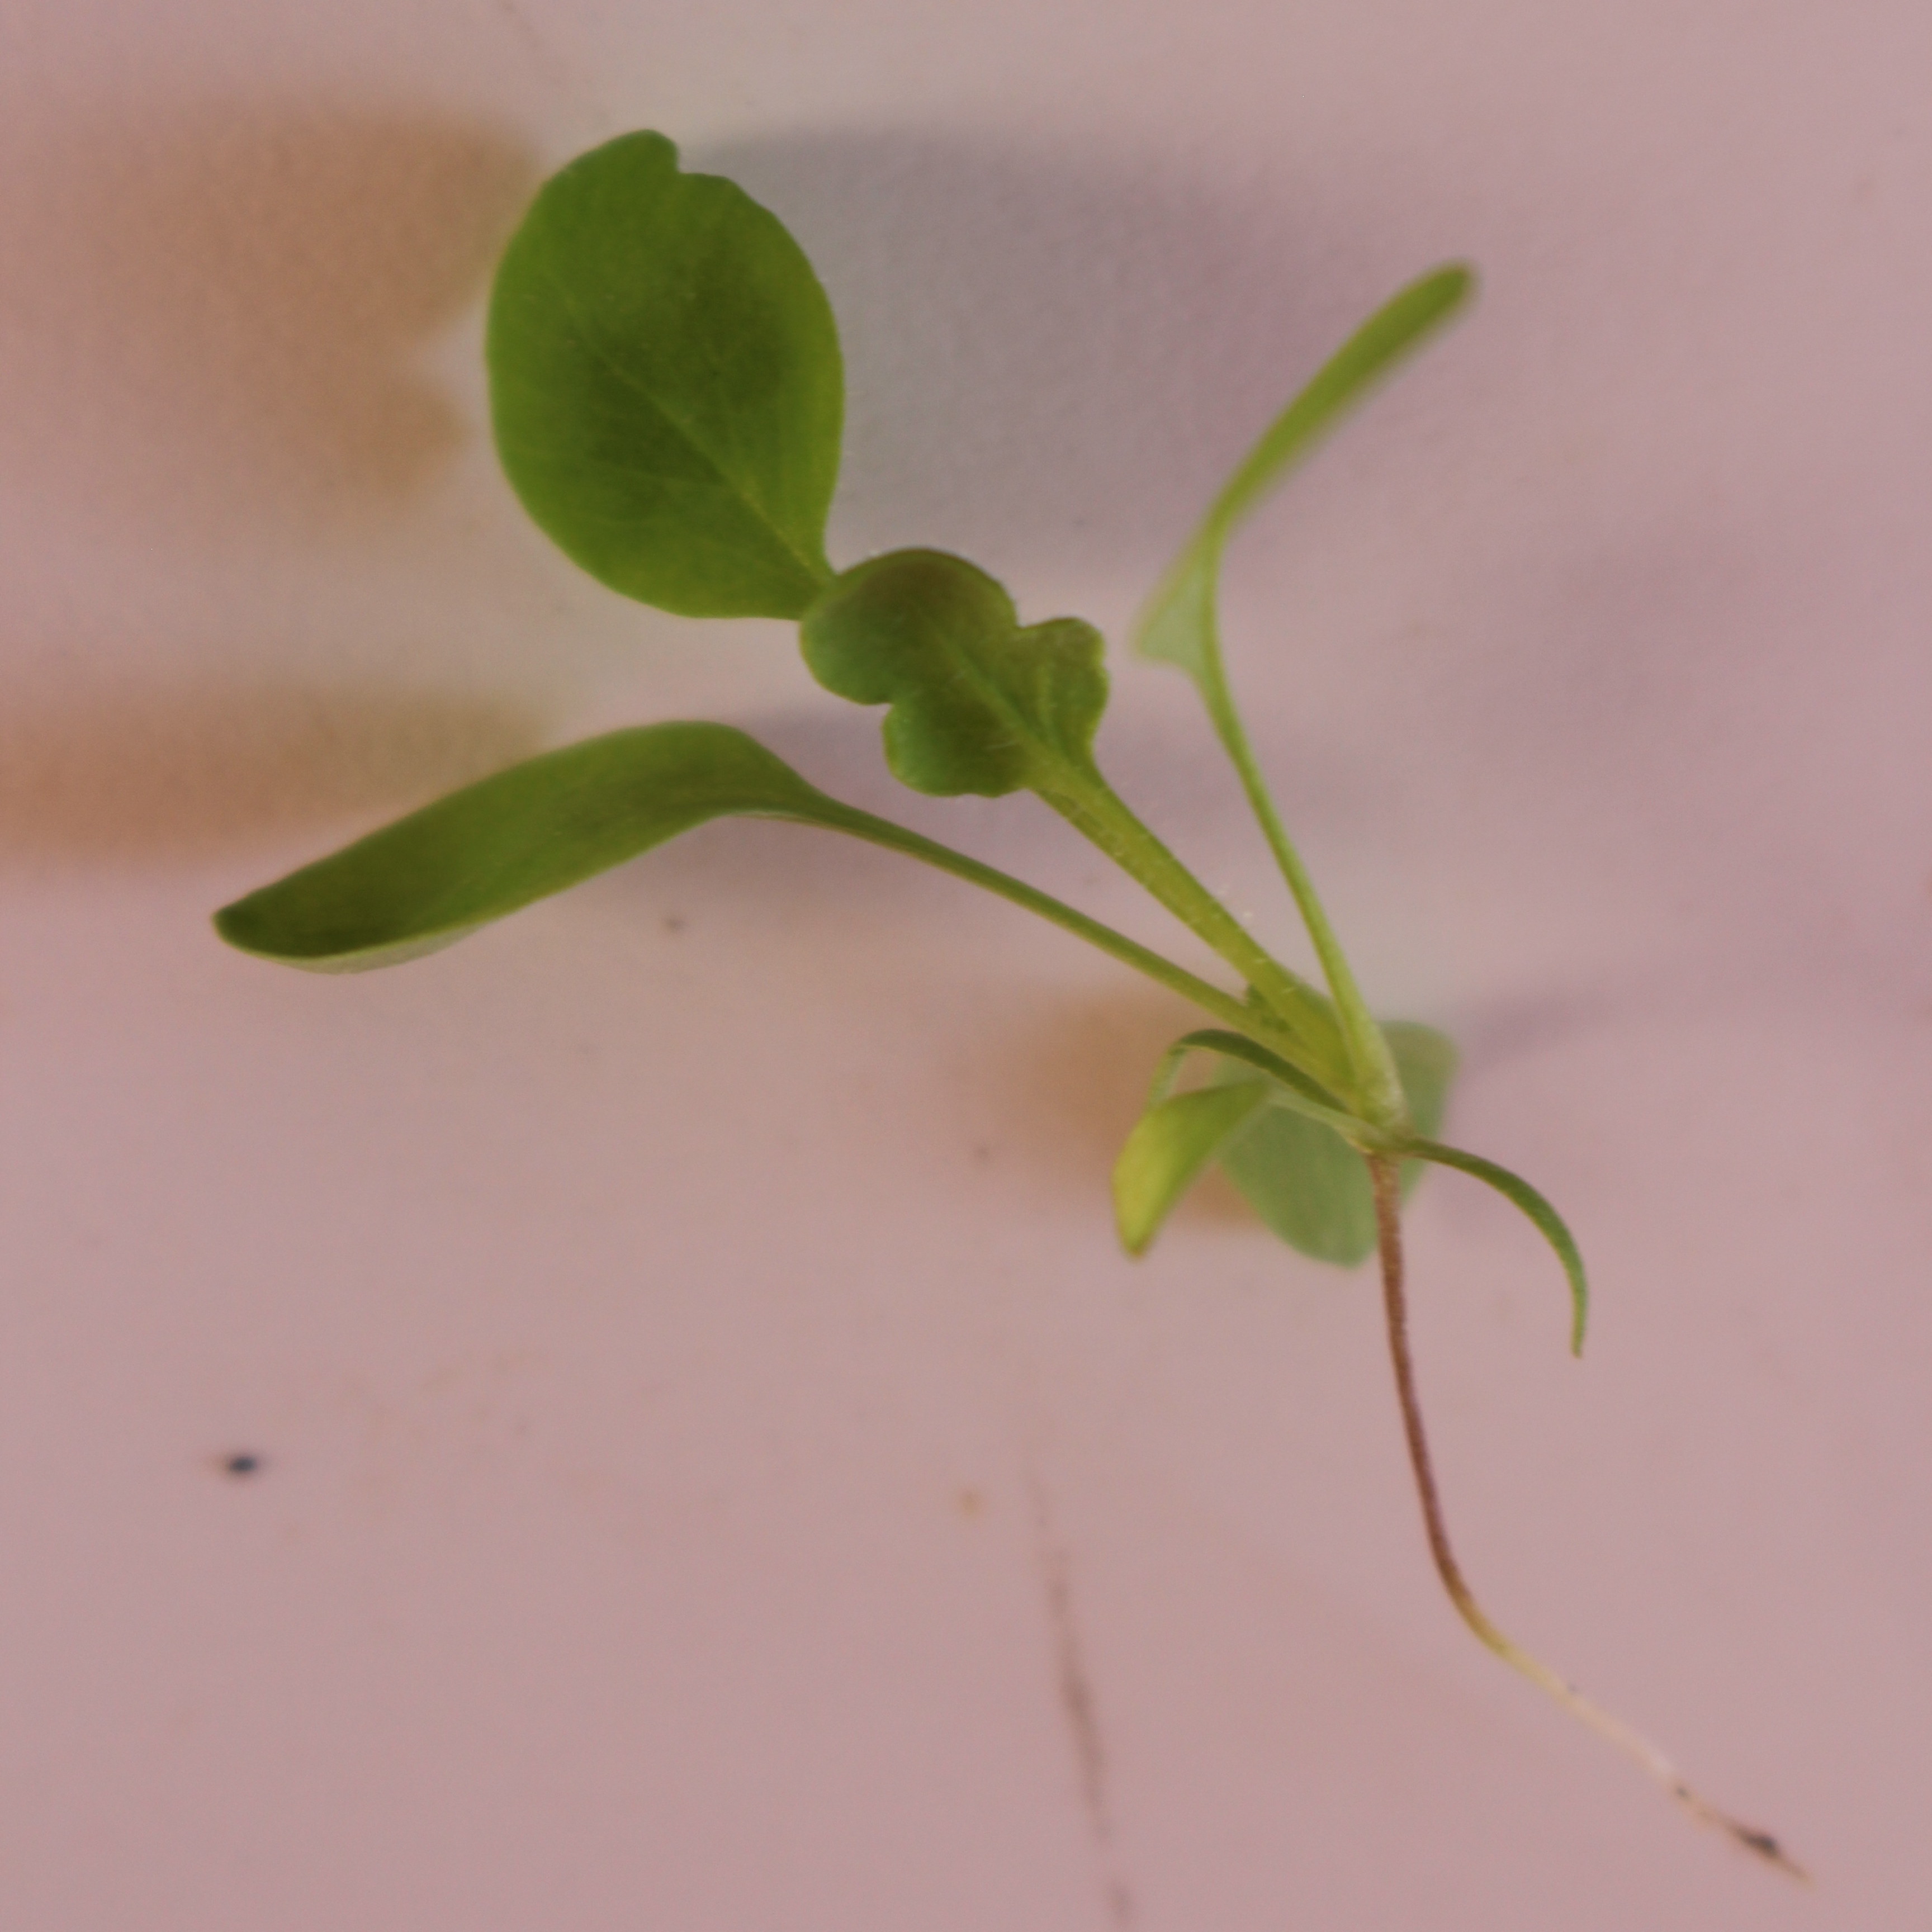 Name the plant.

Papaver rhoeas
